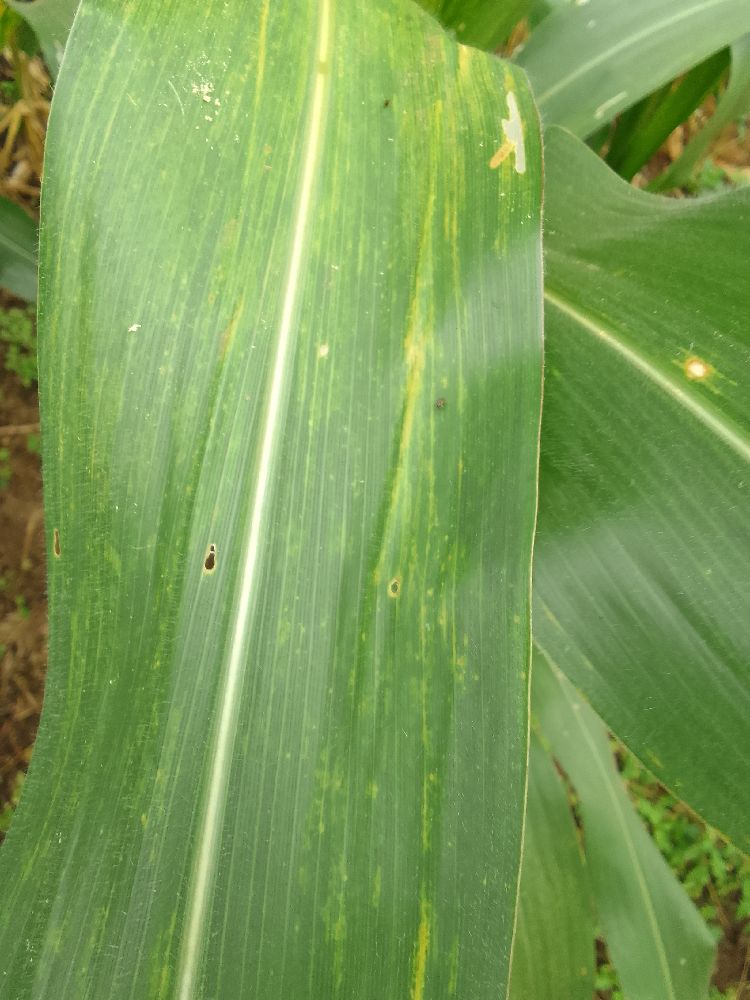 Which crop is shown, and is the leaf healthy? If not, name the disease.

maize, maize lethal necrosis
